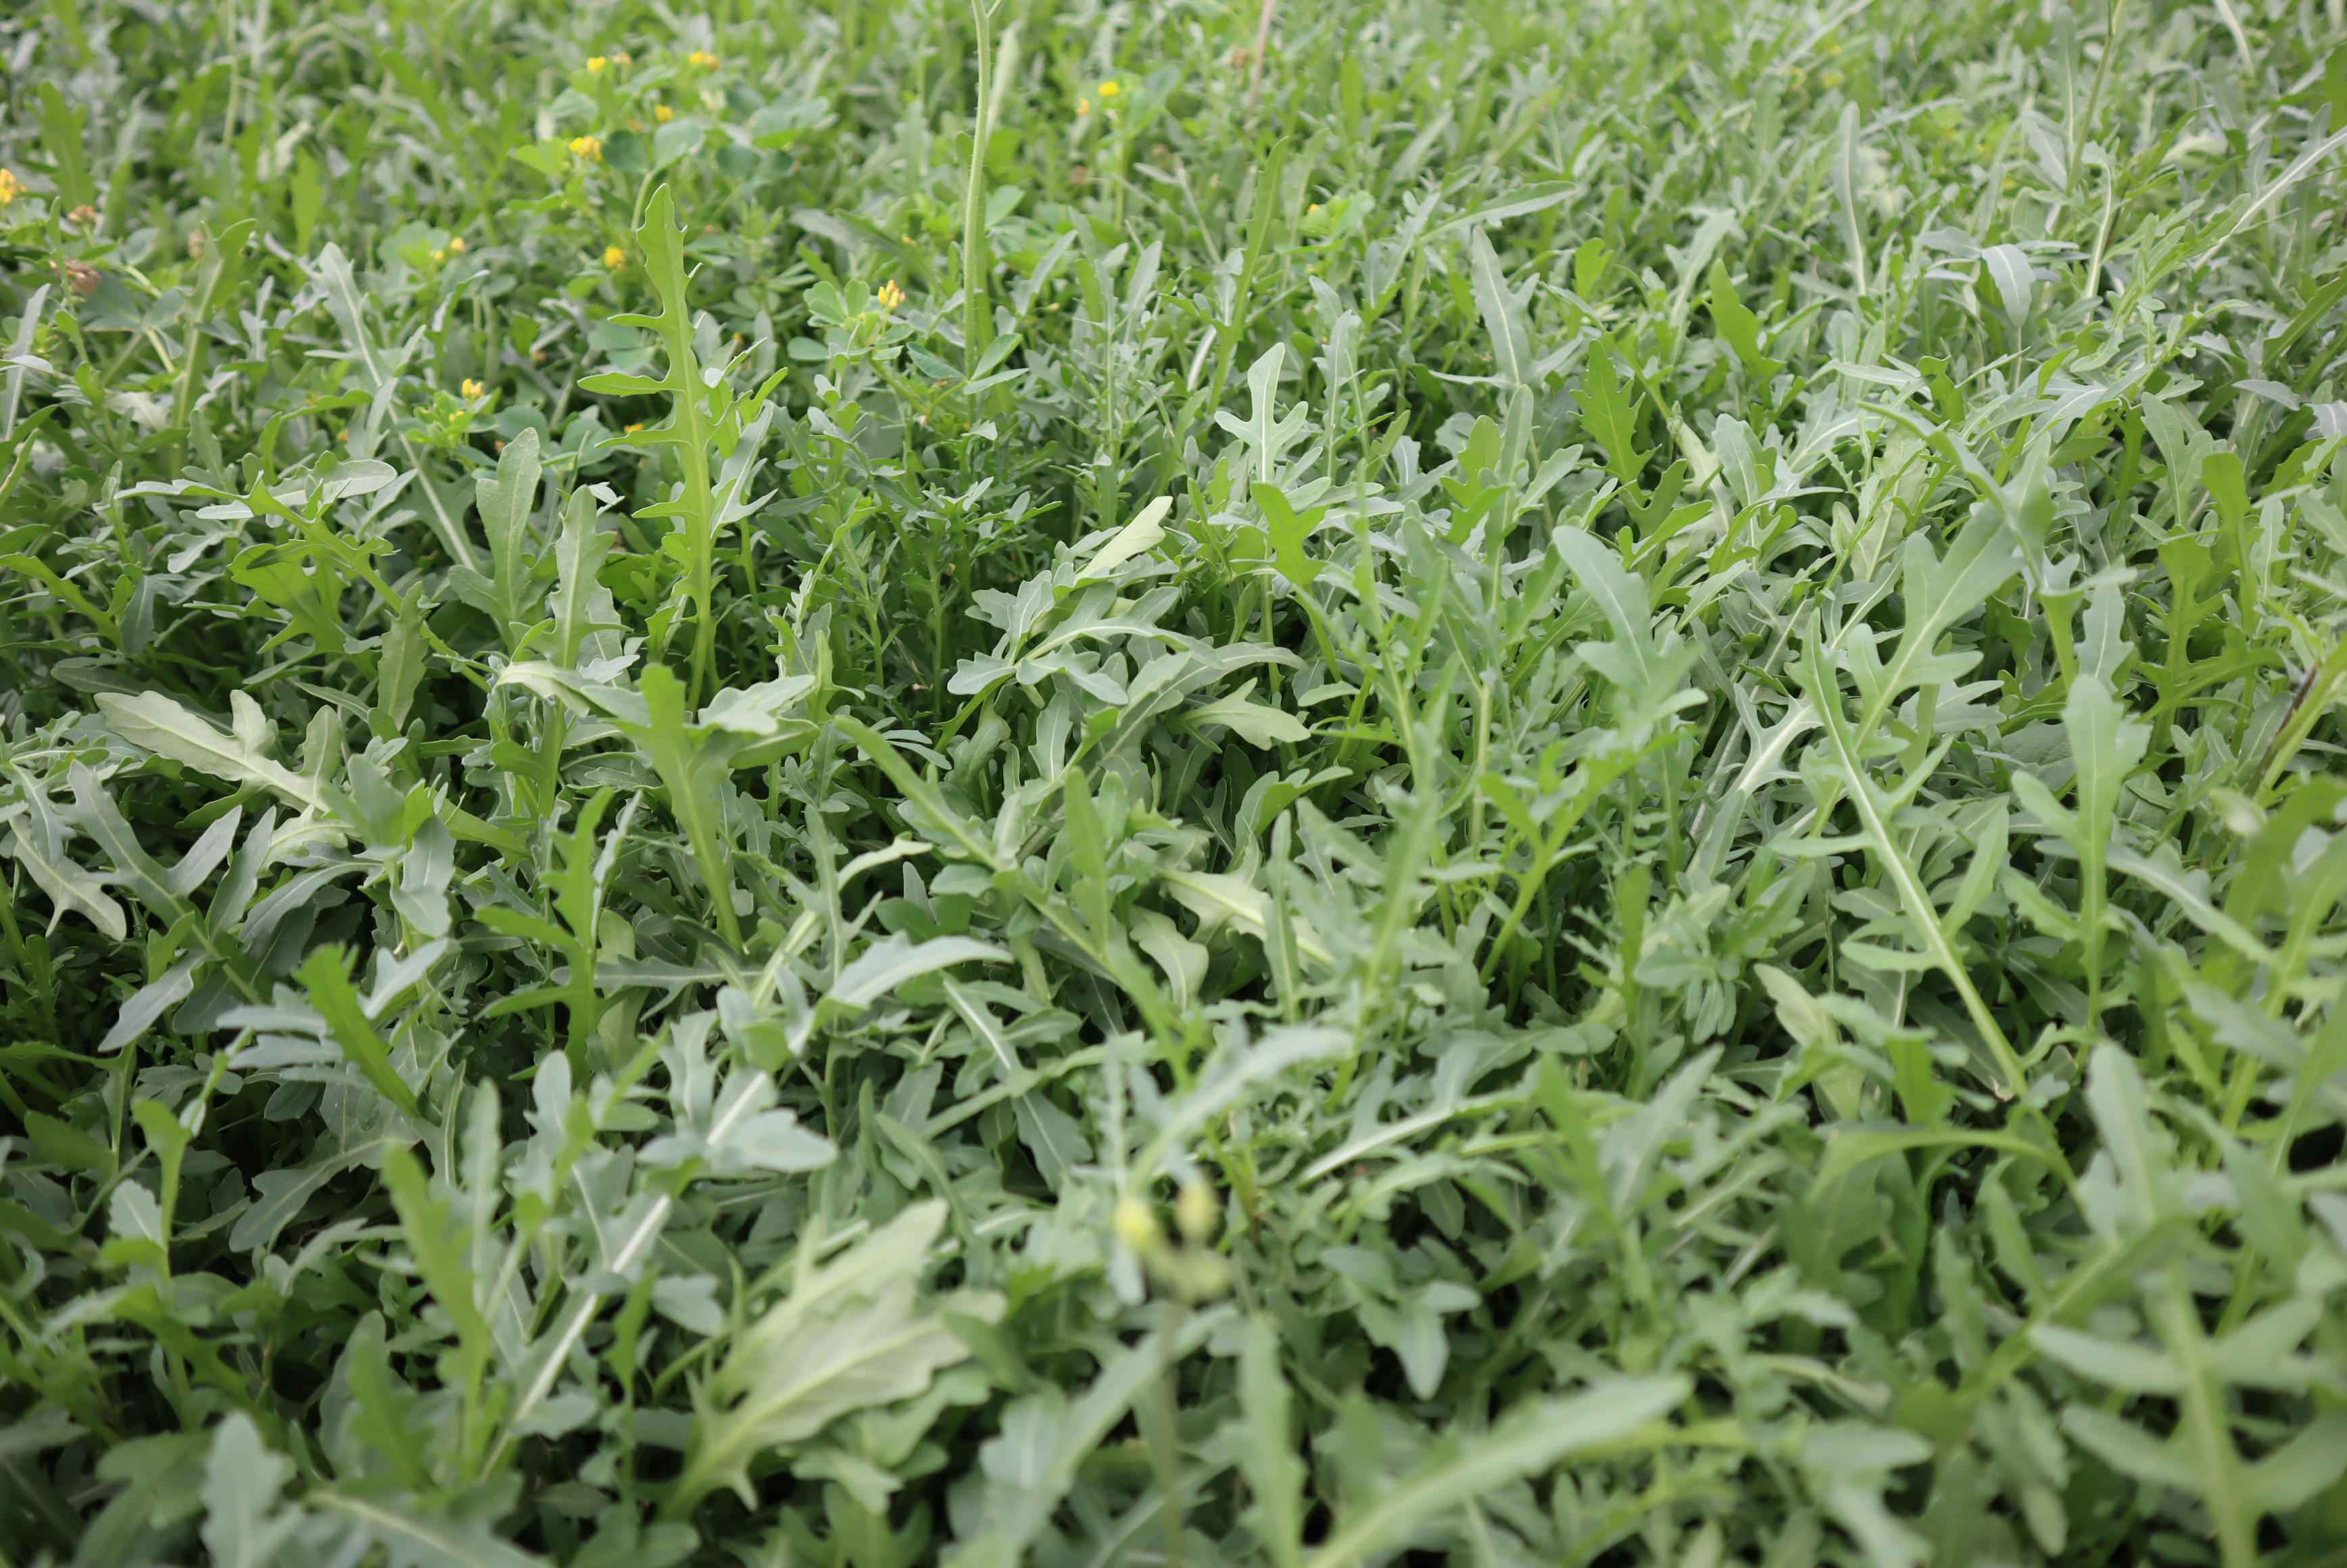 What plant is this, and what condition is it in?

rocket, healthy
